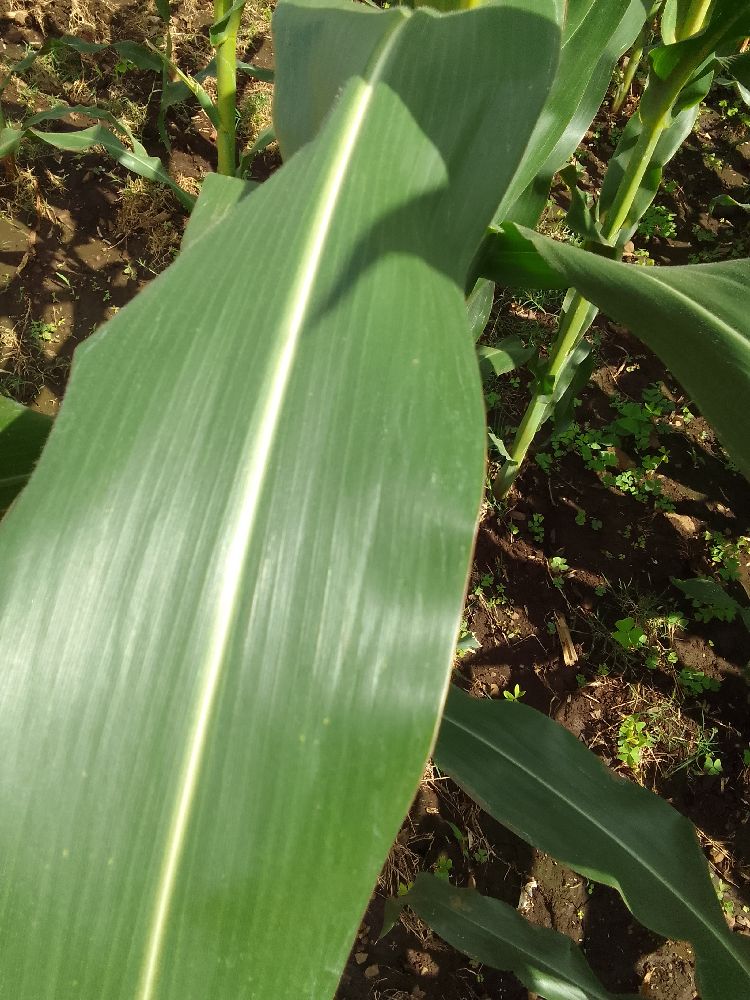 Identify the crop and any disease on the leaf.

maize, healthy
